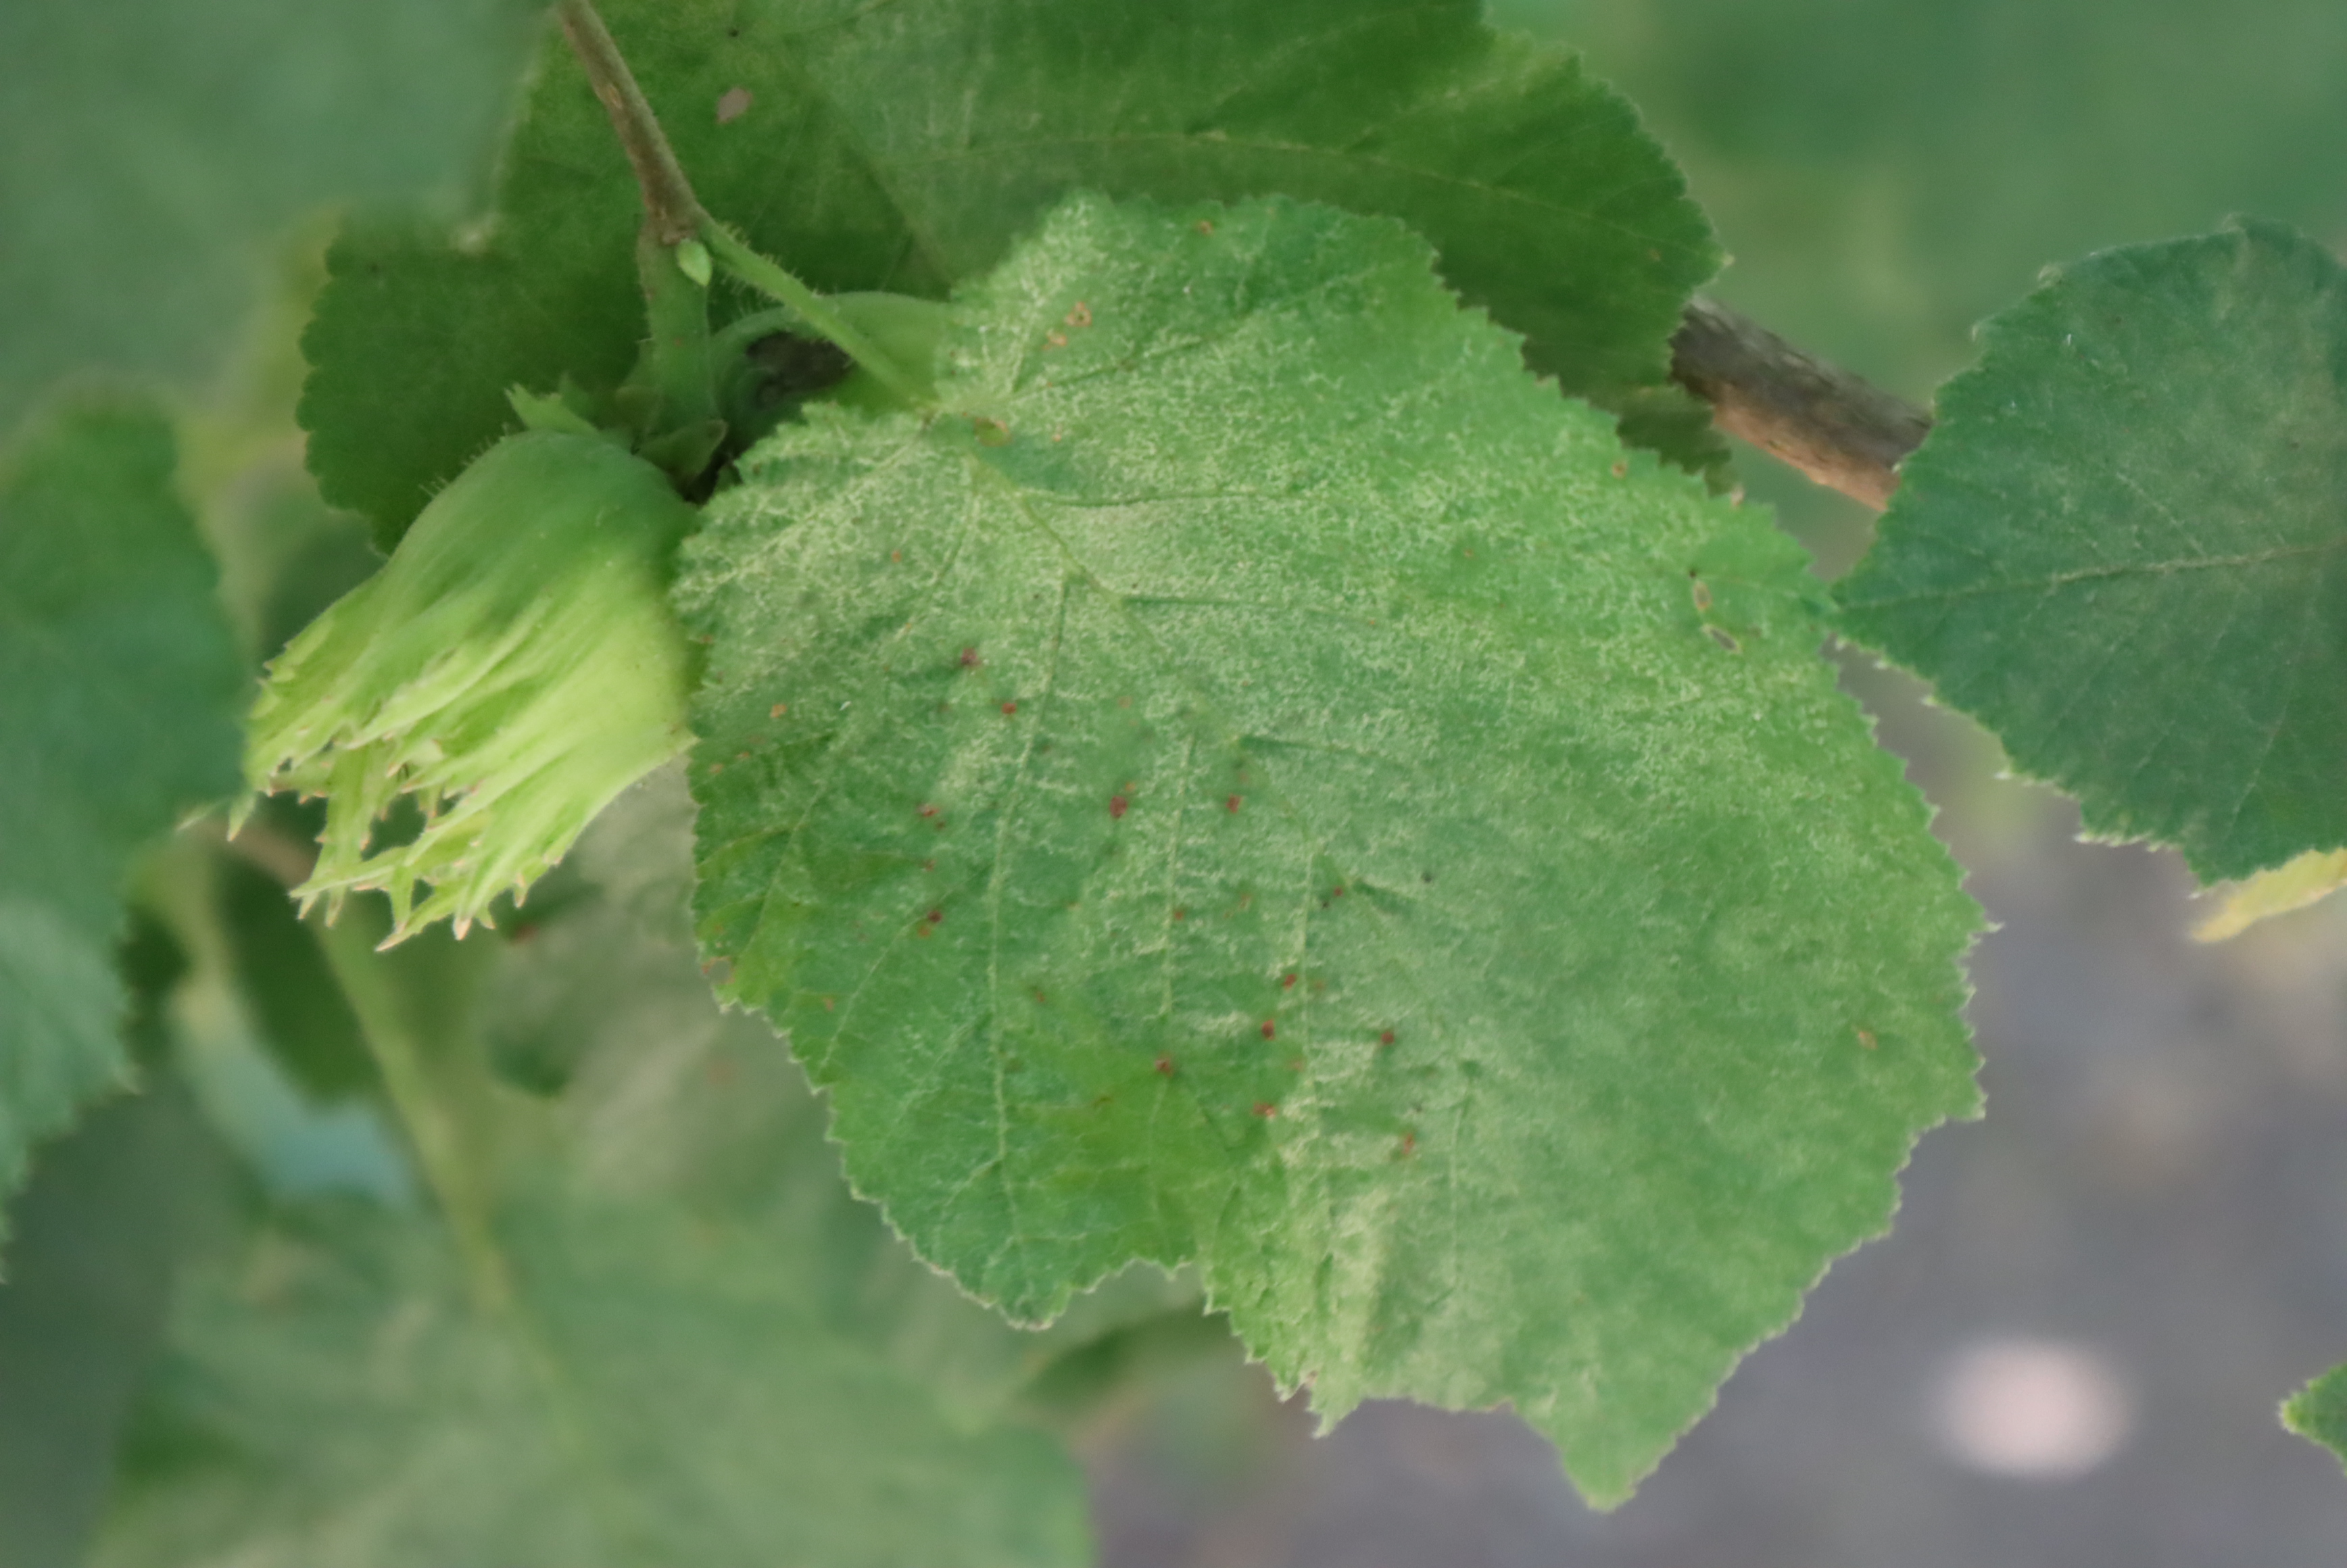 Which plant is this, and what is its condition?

hazel, bacterial spot
